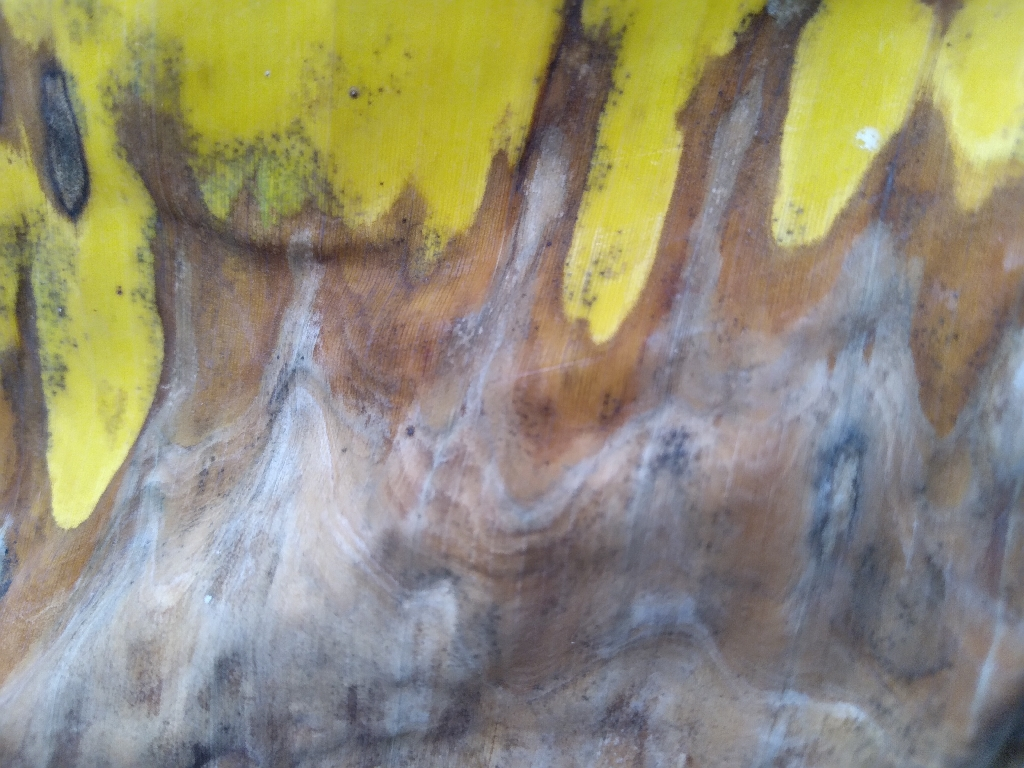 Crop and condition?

banana, black sigatoka
